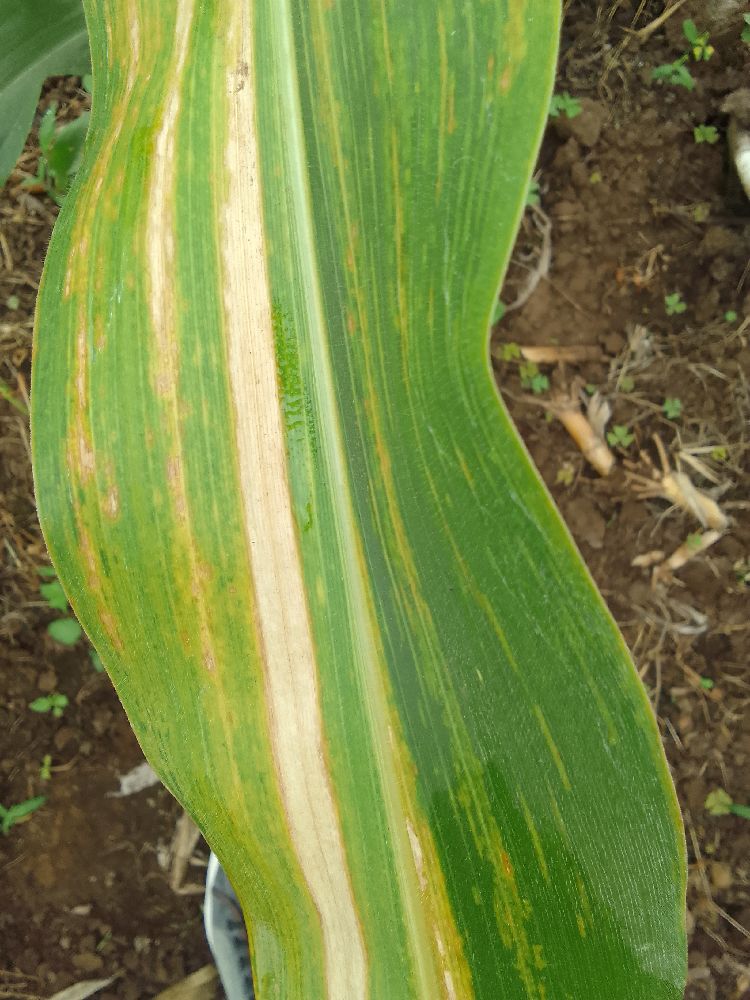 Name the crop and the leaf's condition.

maize, maize lethal necrosis
